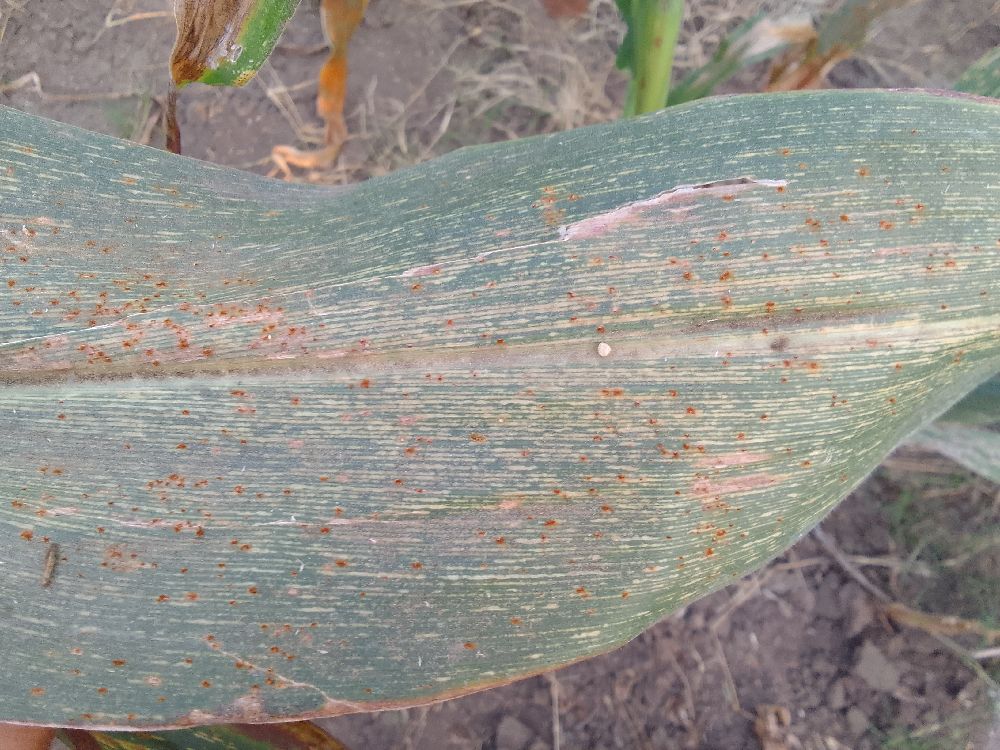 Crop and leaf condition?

maize, maize streak virus
